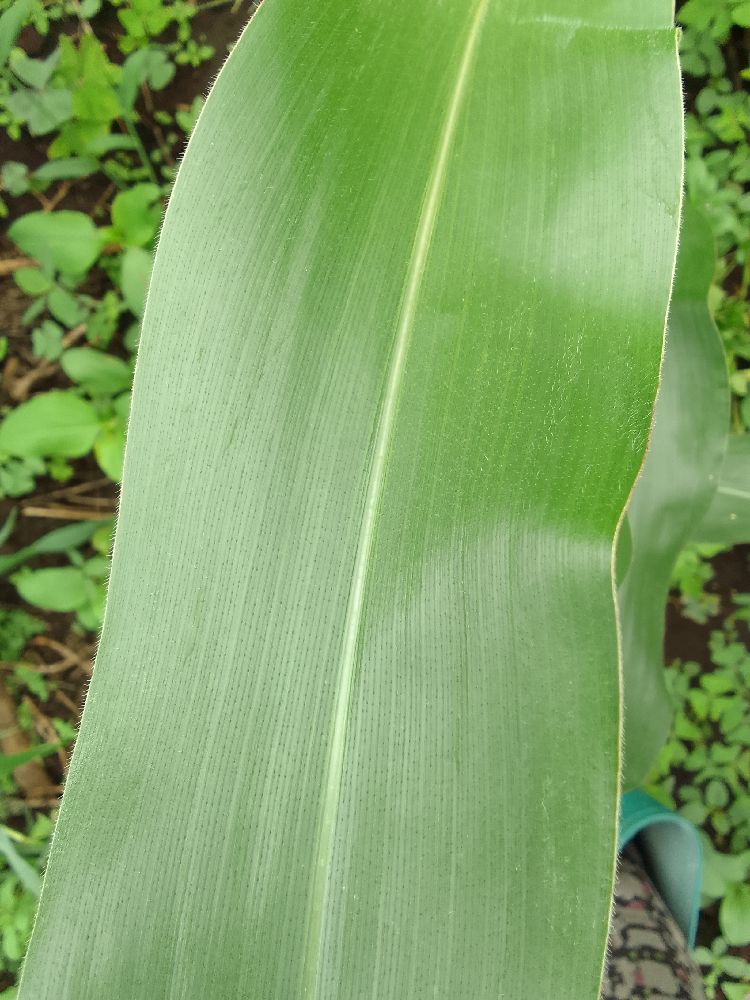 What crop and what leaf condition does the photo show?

maize, healthy
